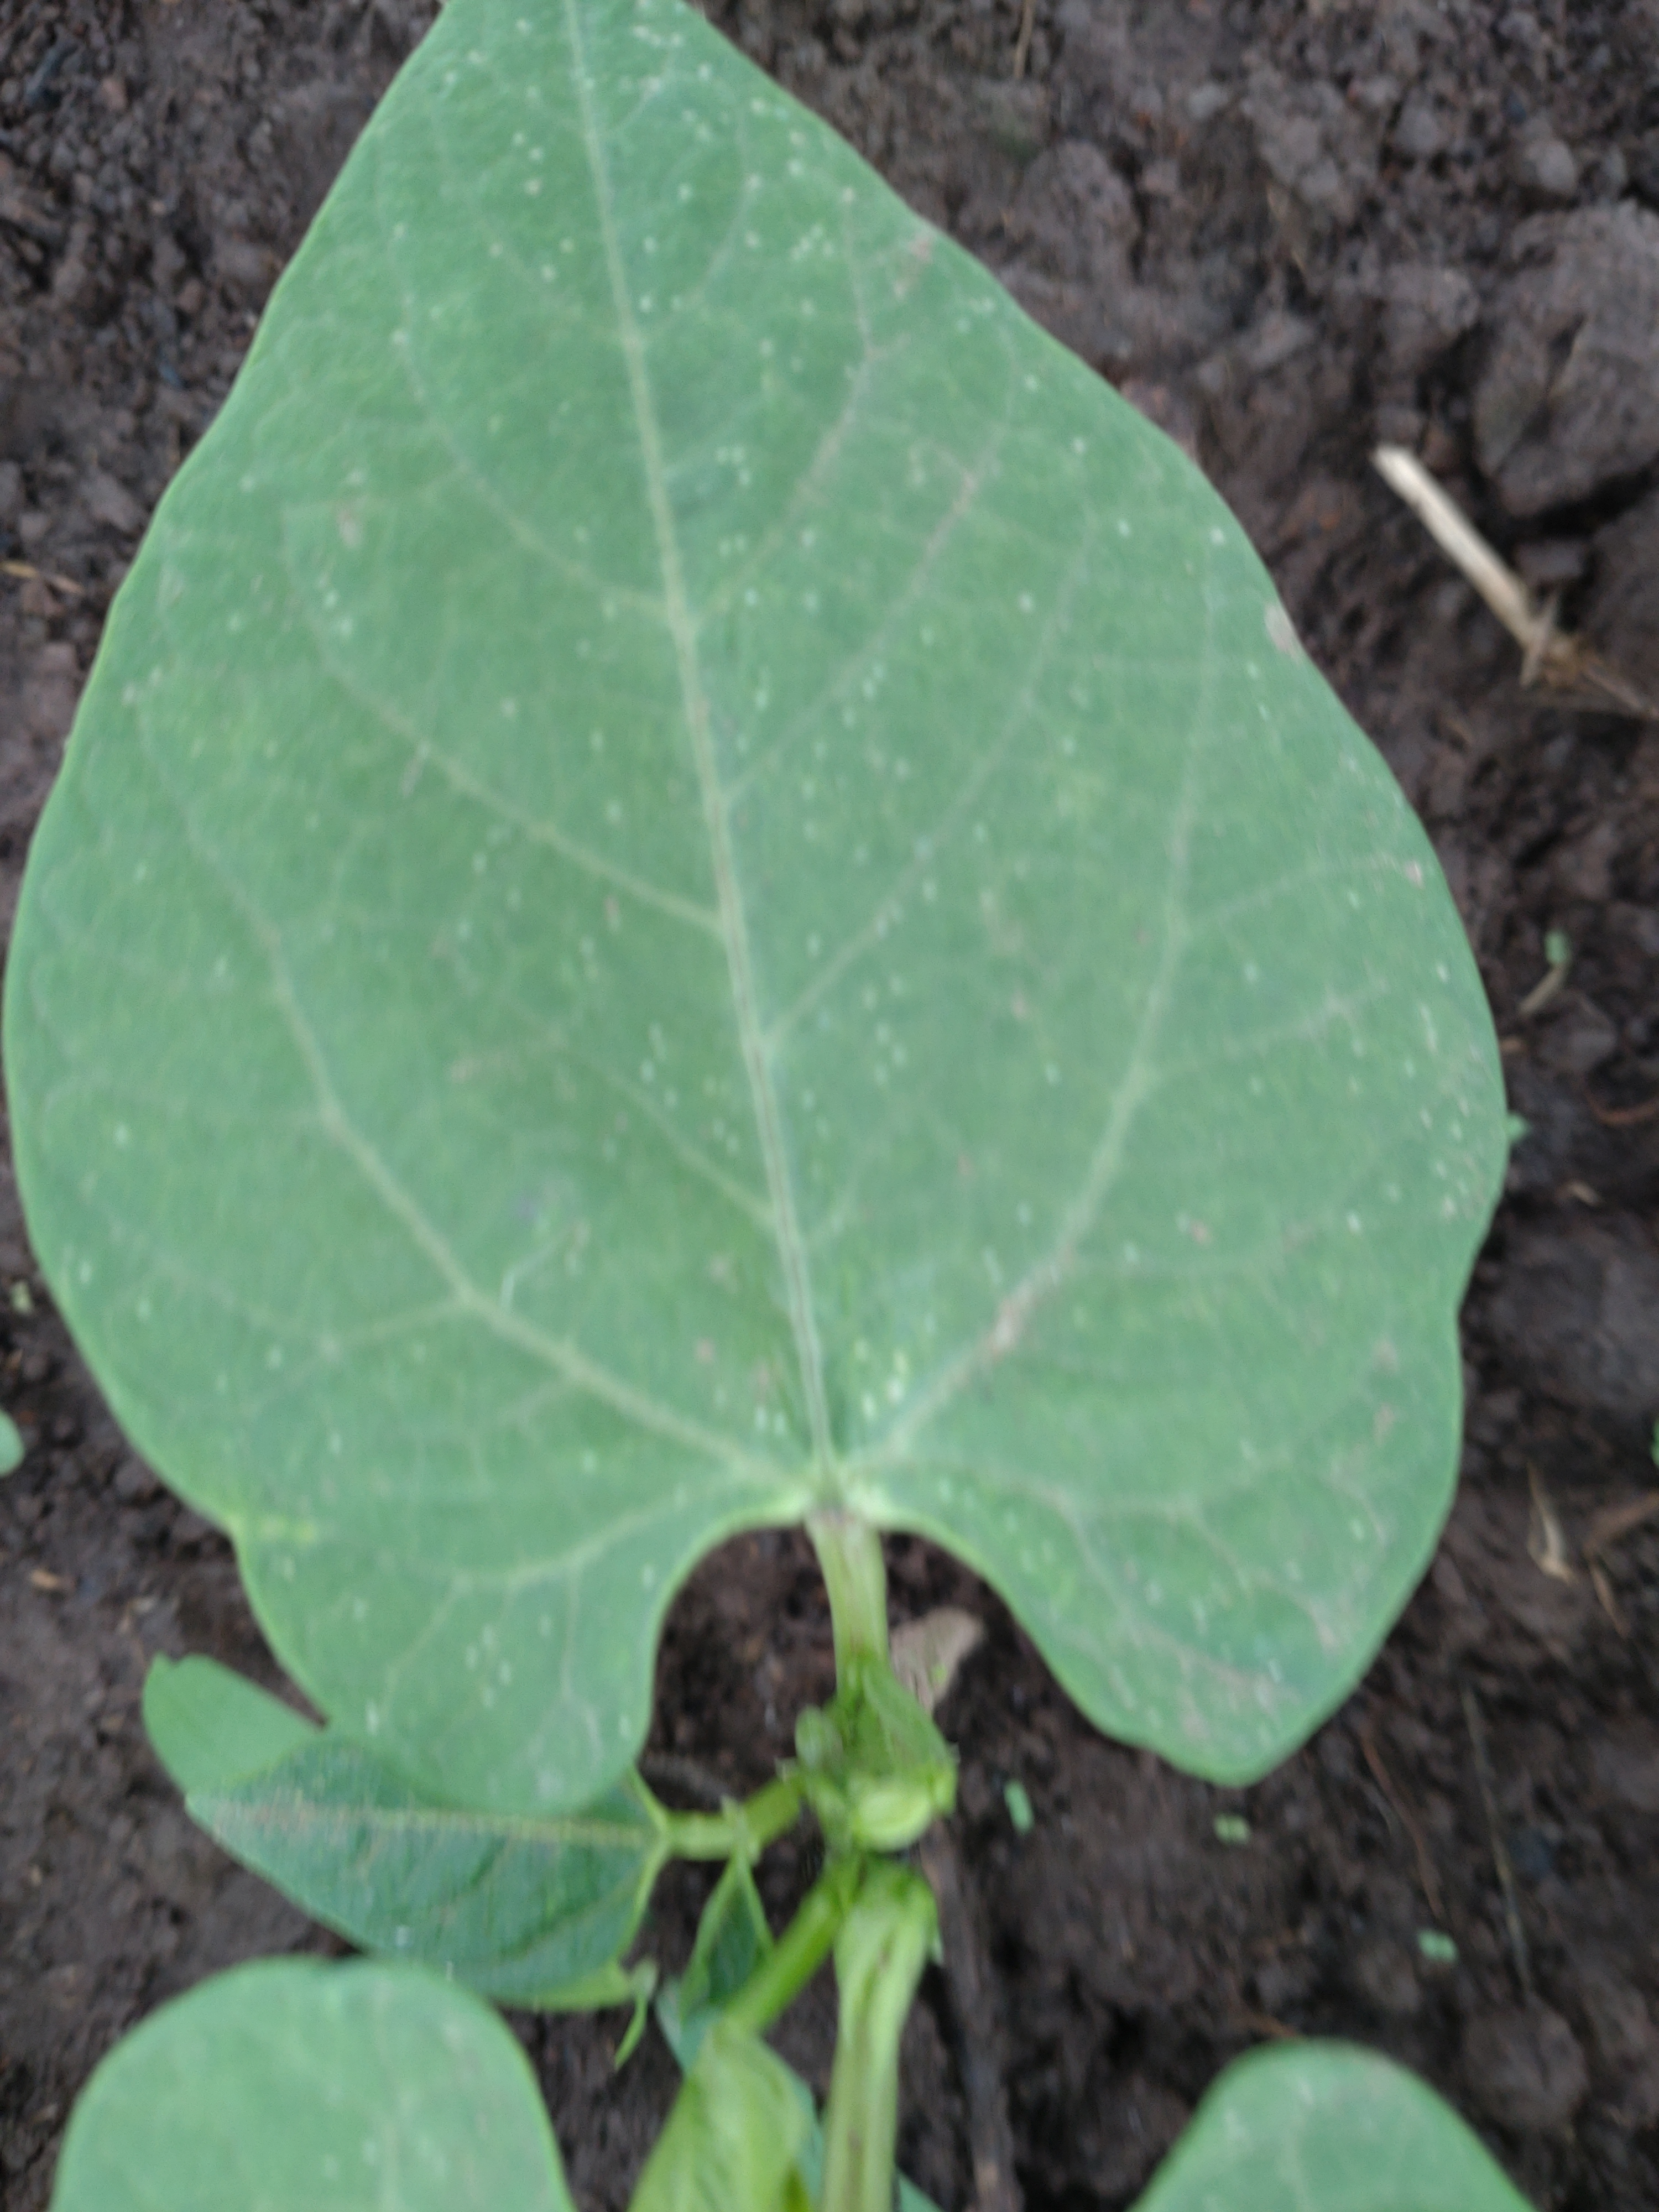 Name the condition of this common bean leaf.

healthy
